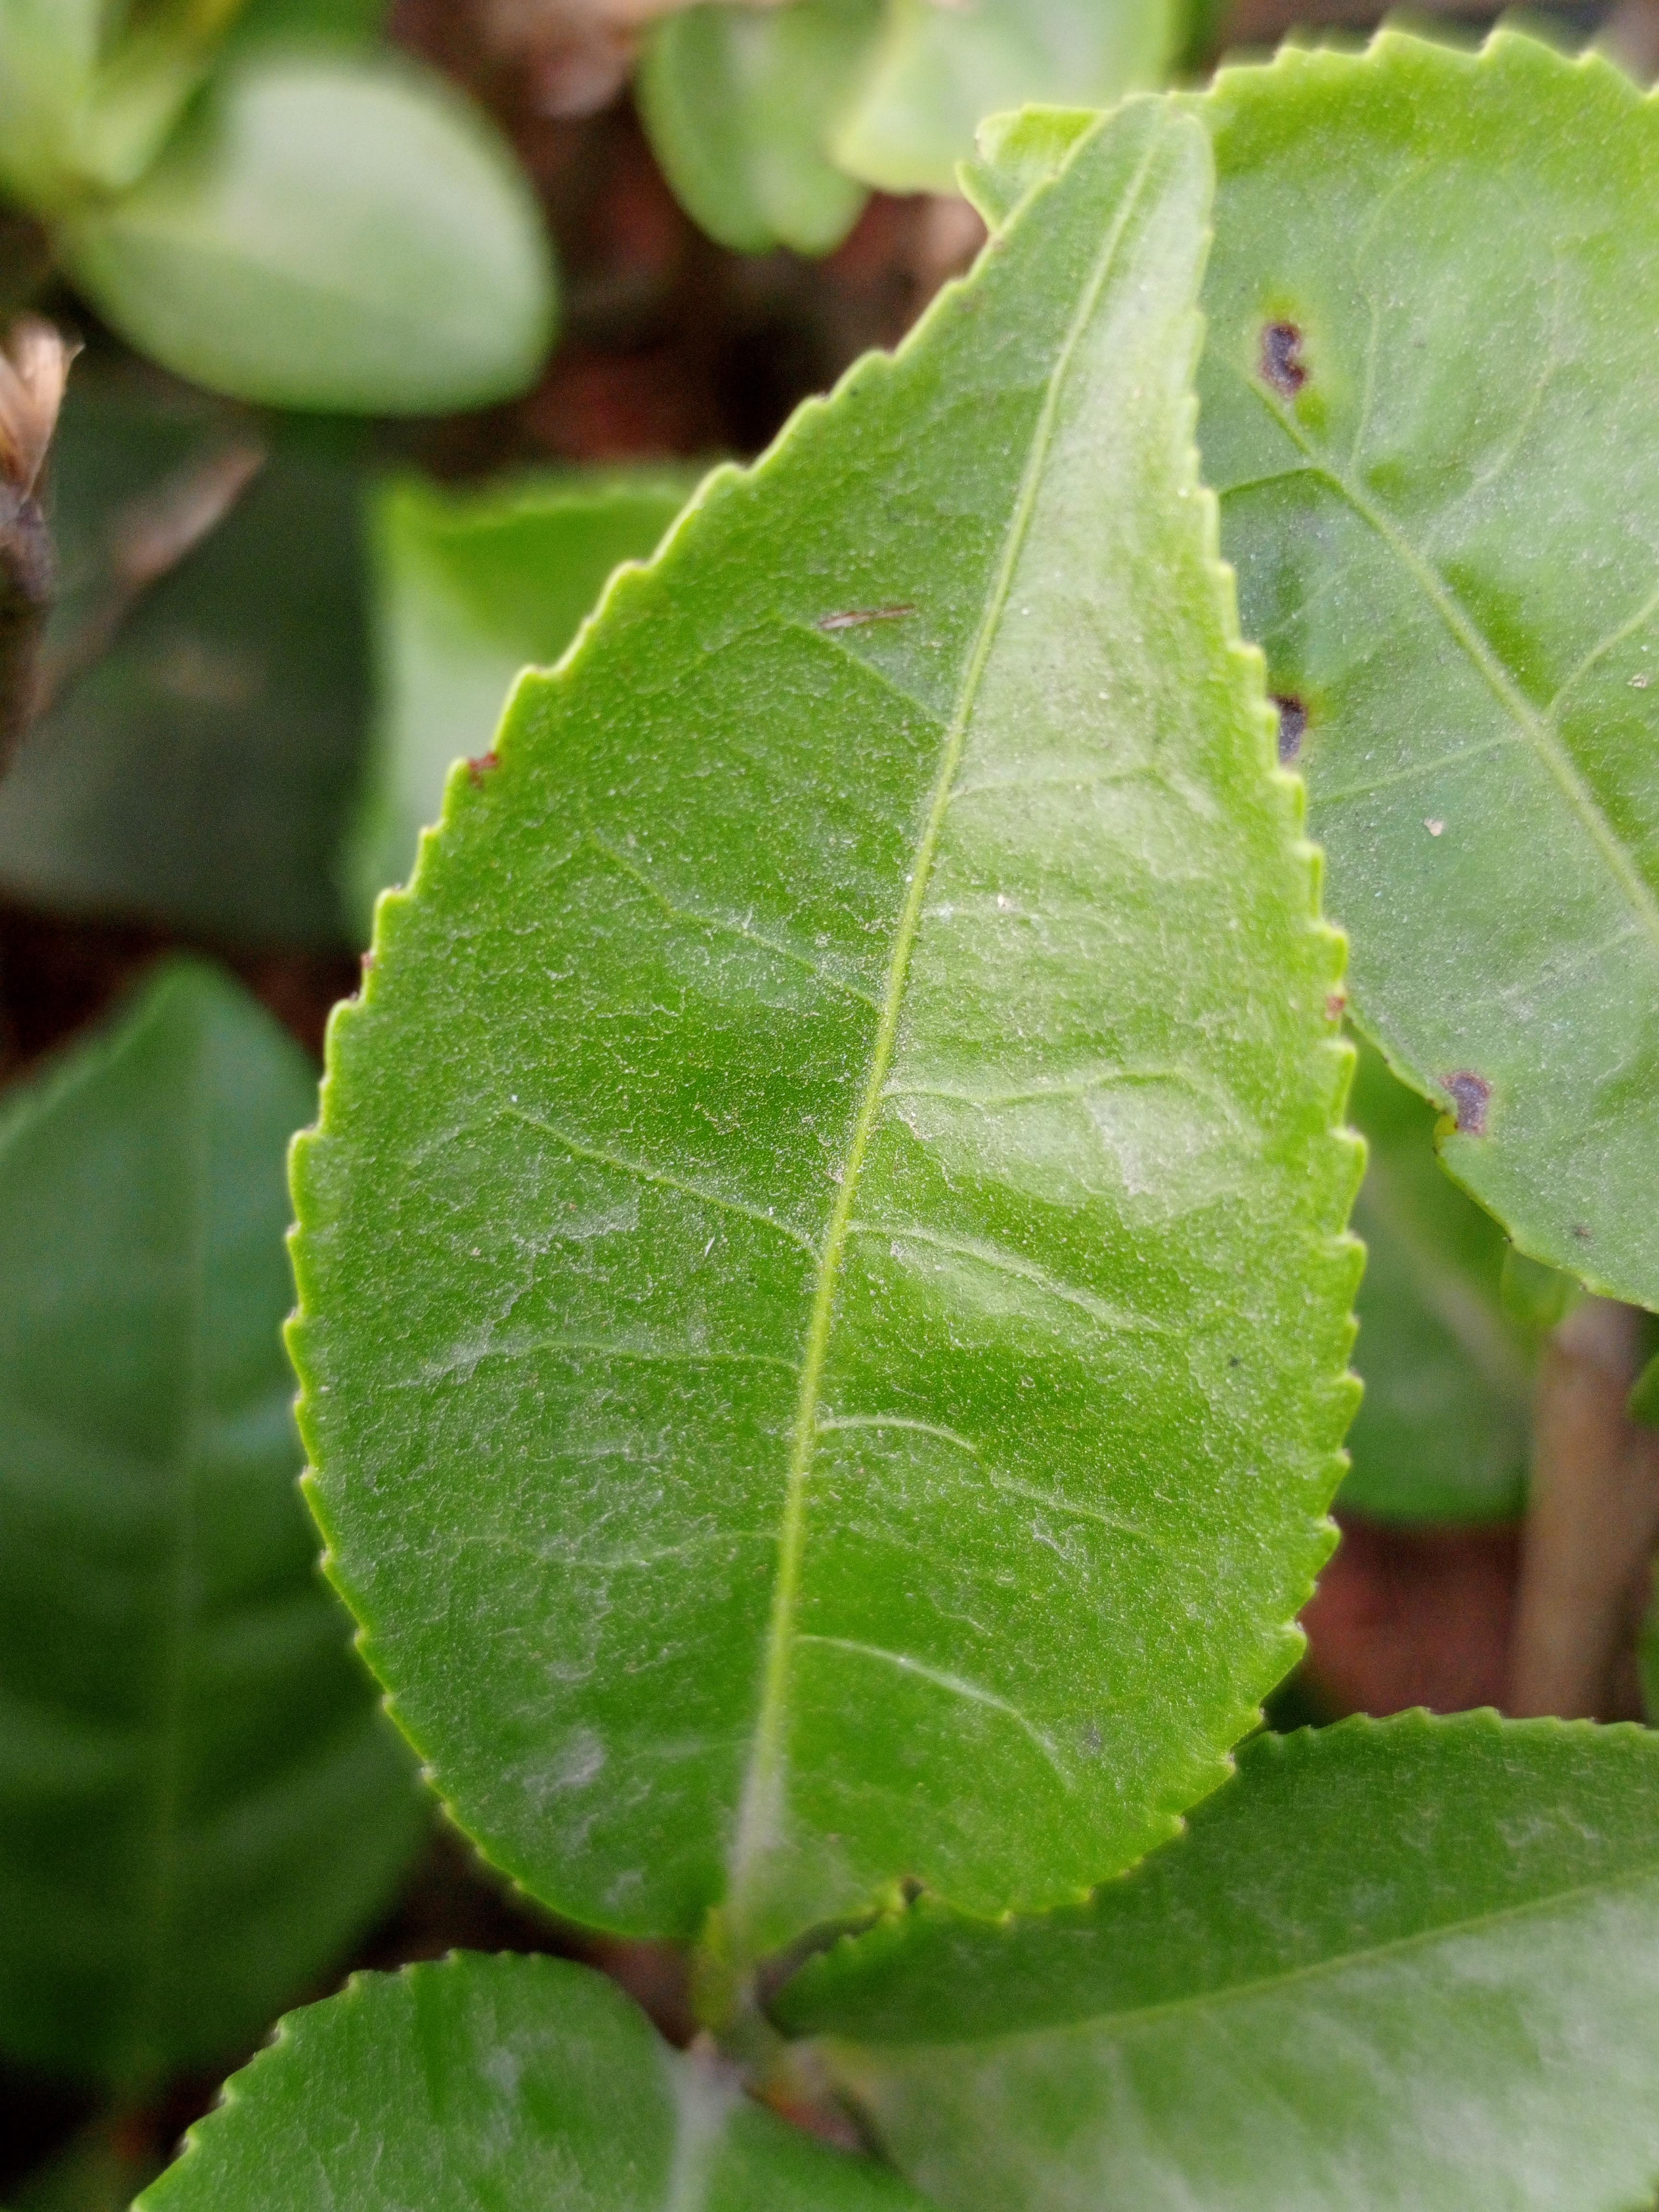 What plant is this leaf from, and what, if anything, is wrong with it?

tea, healthy leaf
